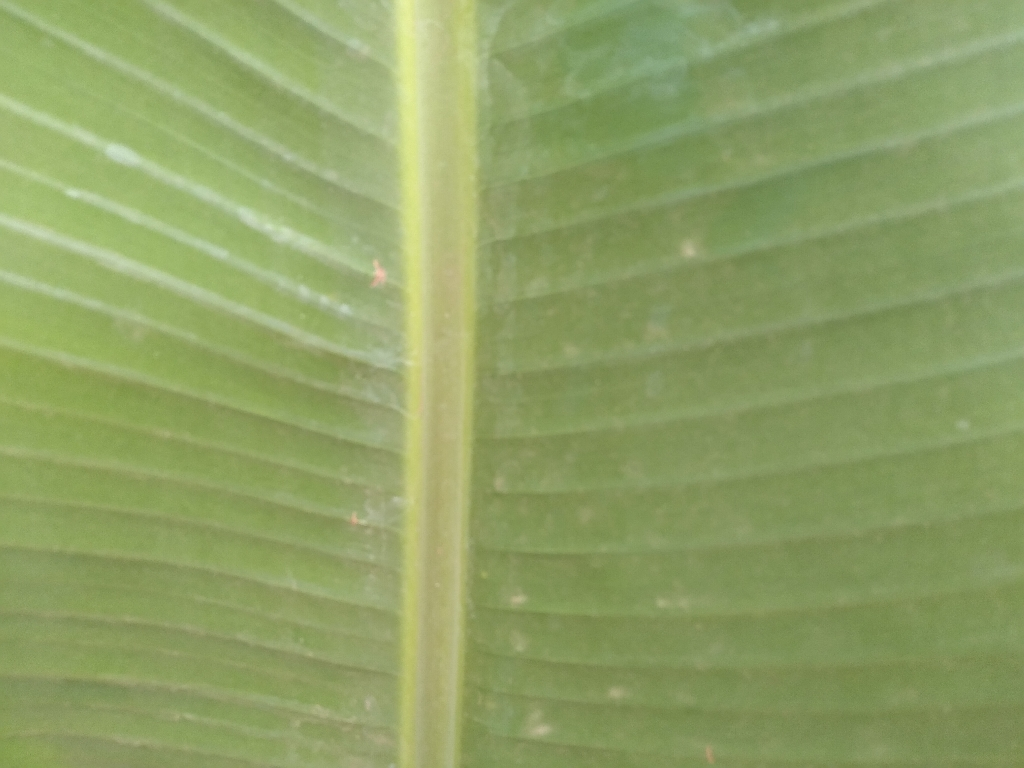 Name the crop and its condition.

banana, healthy
